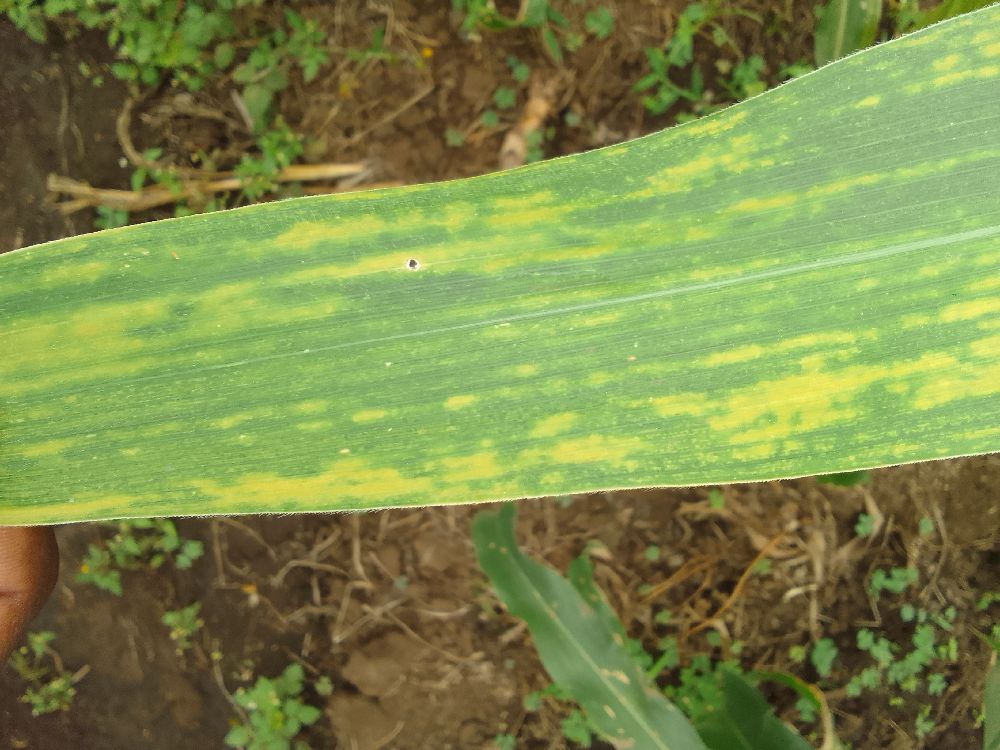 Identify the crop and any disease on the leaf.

maize, maize lethal necrosis
